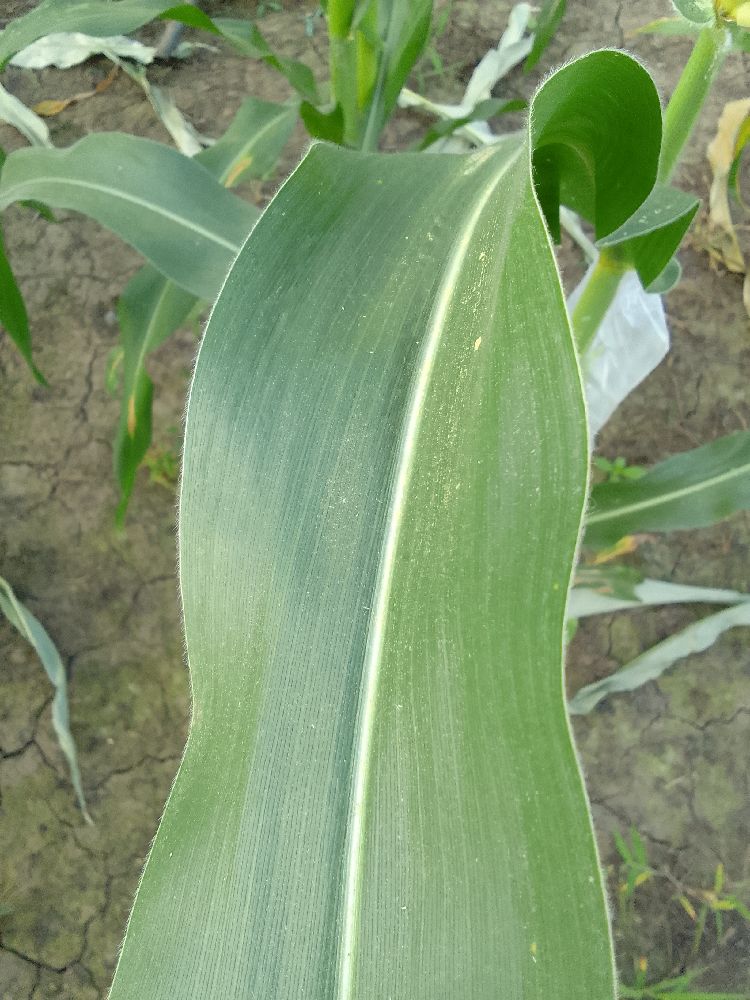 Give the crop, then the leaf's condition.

maize, healthy
